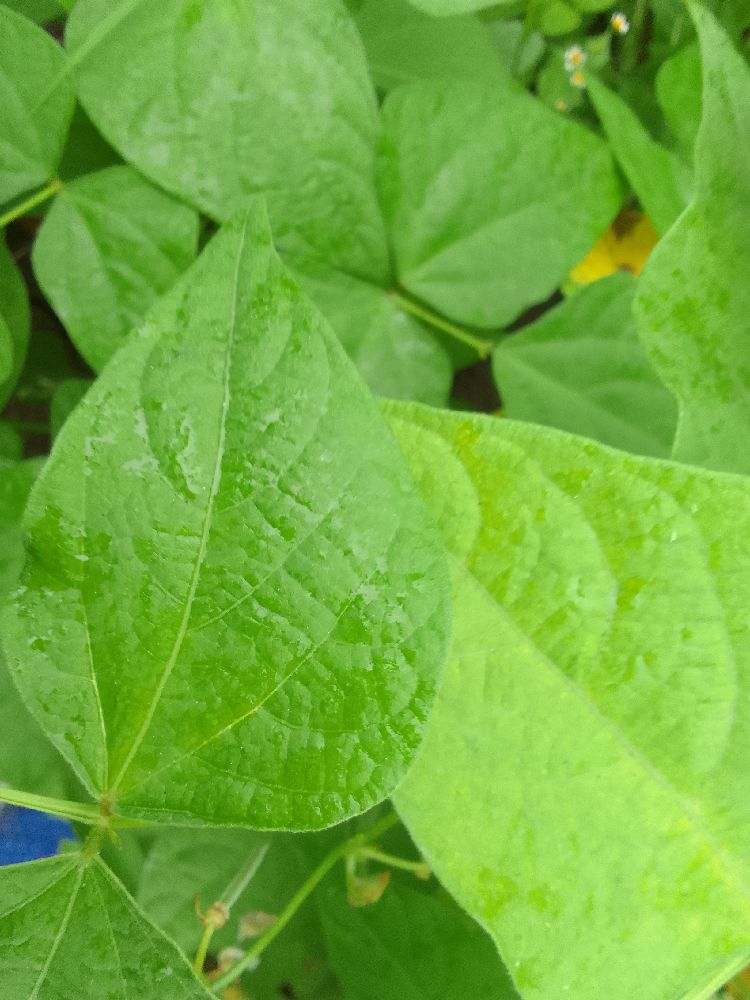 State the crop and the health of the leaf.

common bean, healthy
